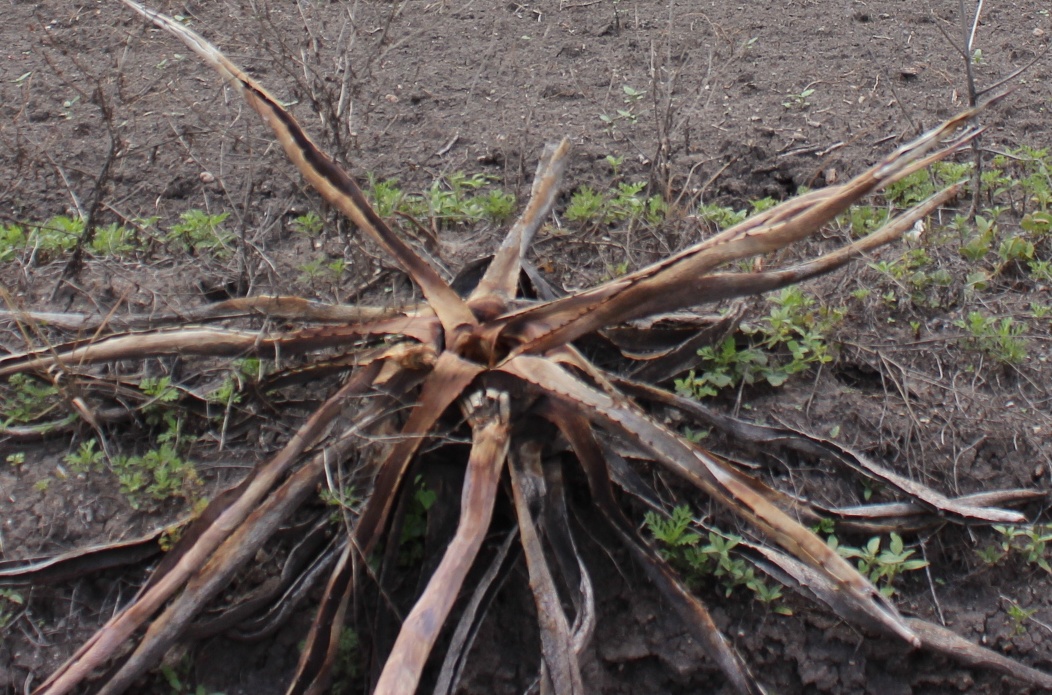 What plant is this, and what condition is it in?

agave, sick
